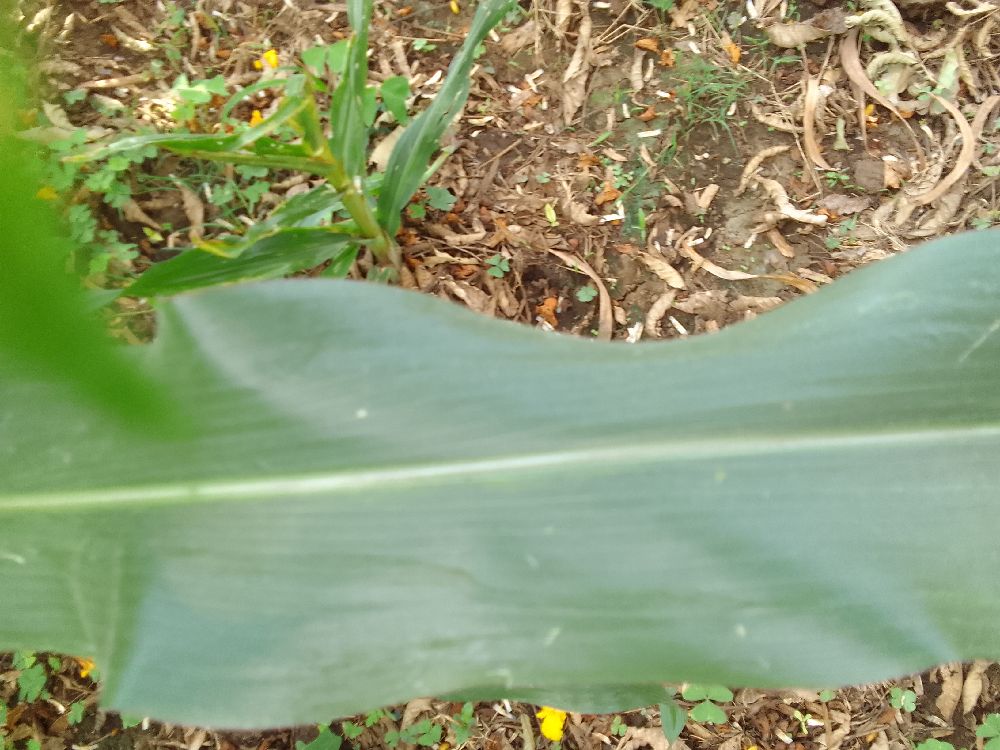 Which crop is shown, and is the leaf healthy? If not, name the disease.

maize, healthy
